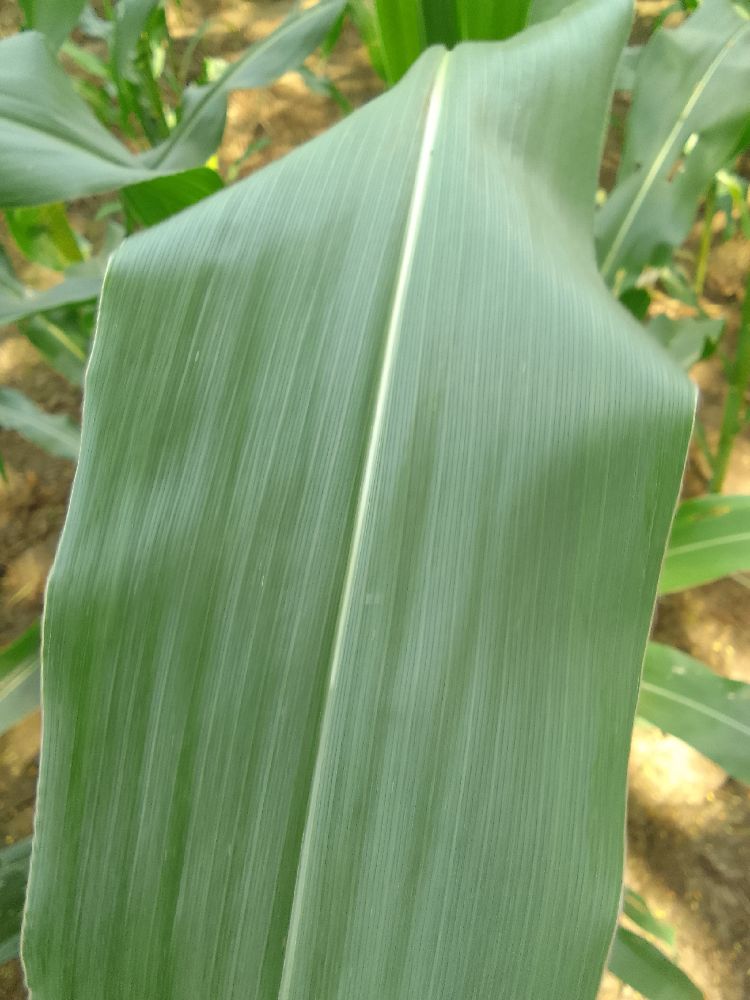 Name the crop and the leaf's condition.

maize, healthy
